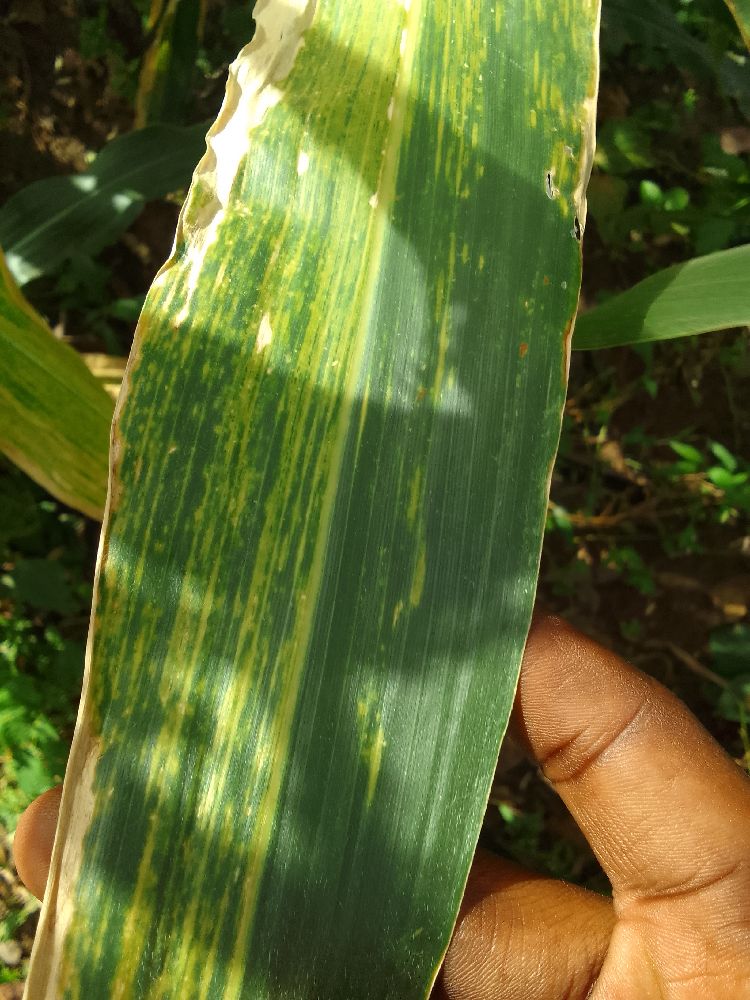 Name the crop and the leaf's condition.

maize, maize lethal necrosis
